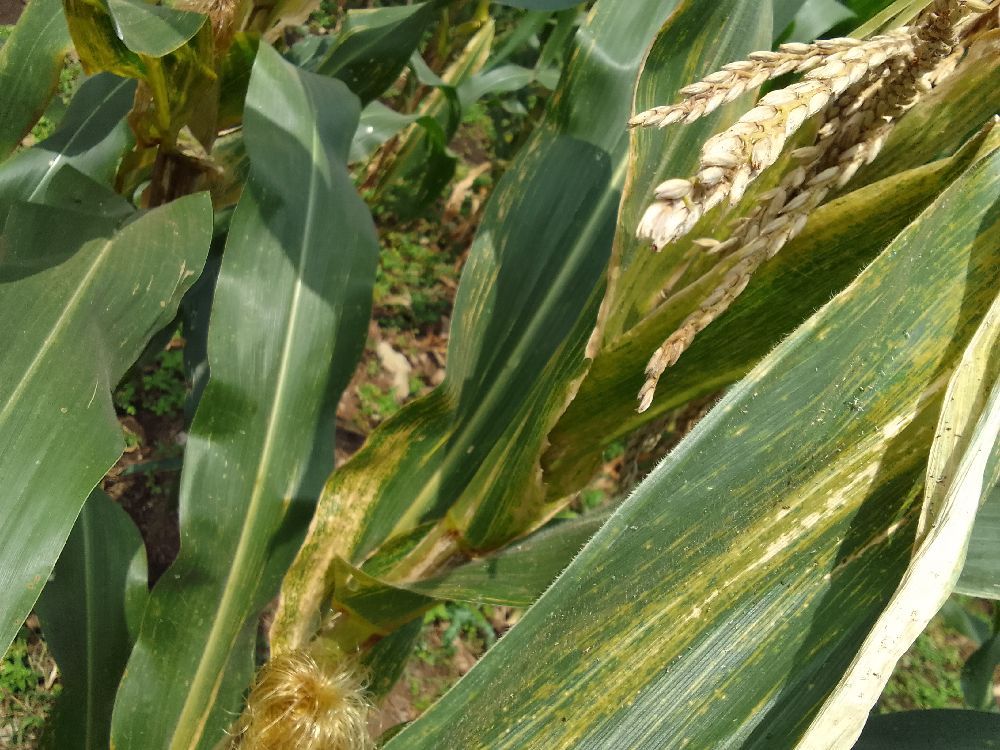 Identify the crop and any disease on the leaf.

maize, maize lethal necrosis
